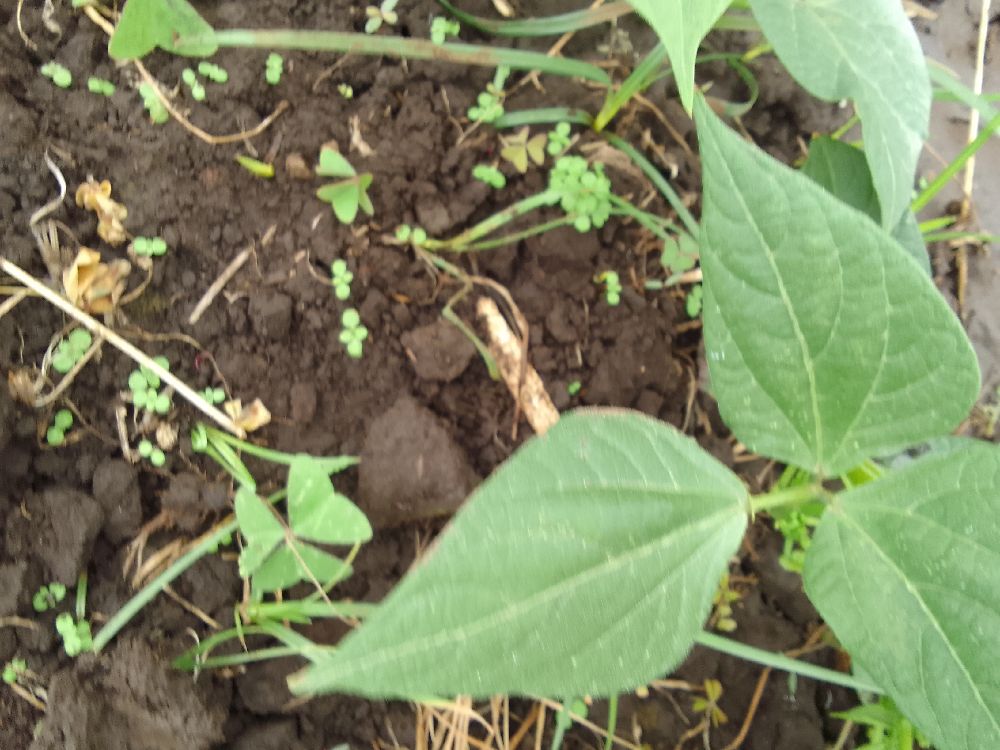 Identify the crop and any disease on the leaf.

common bean, healthy
